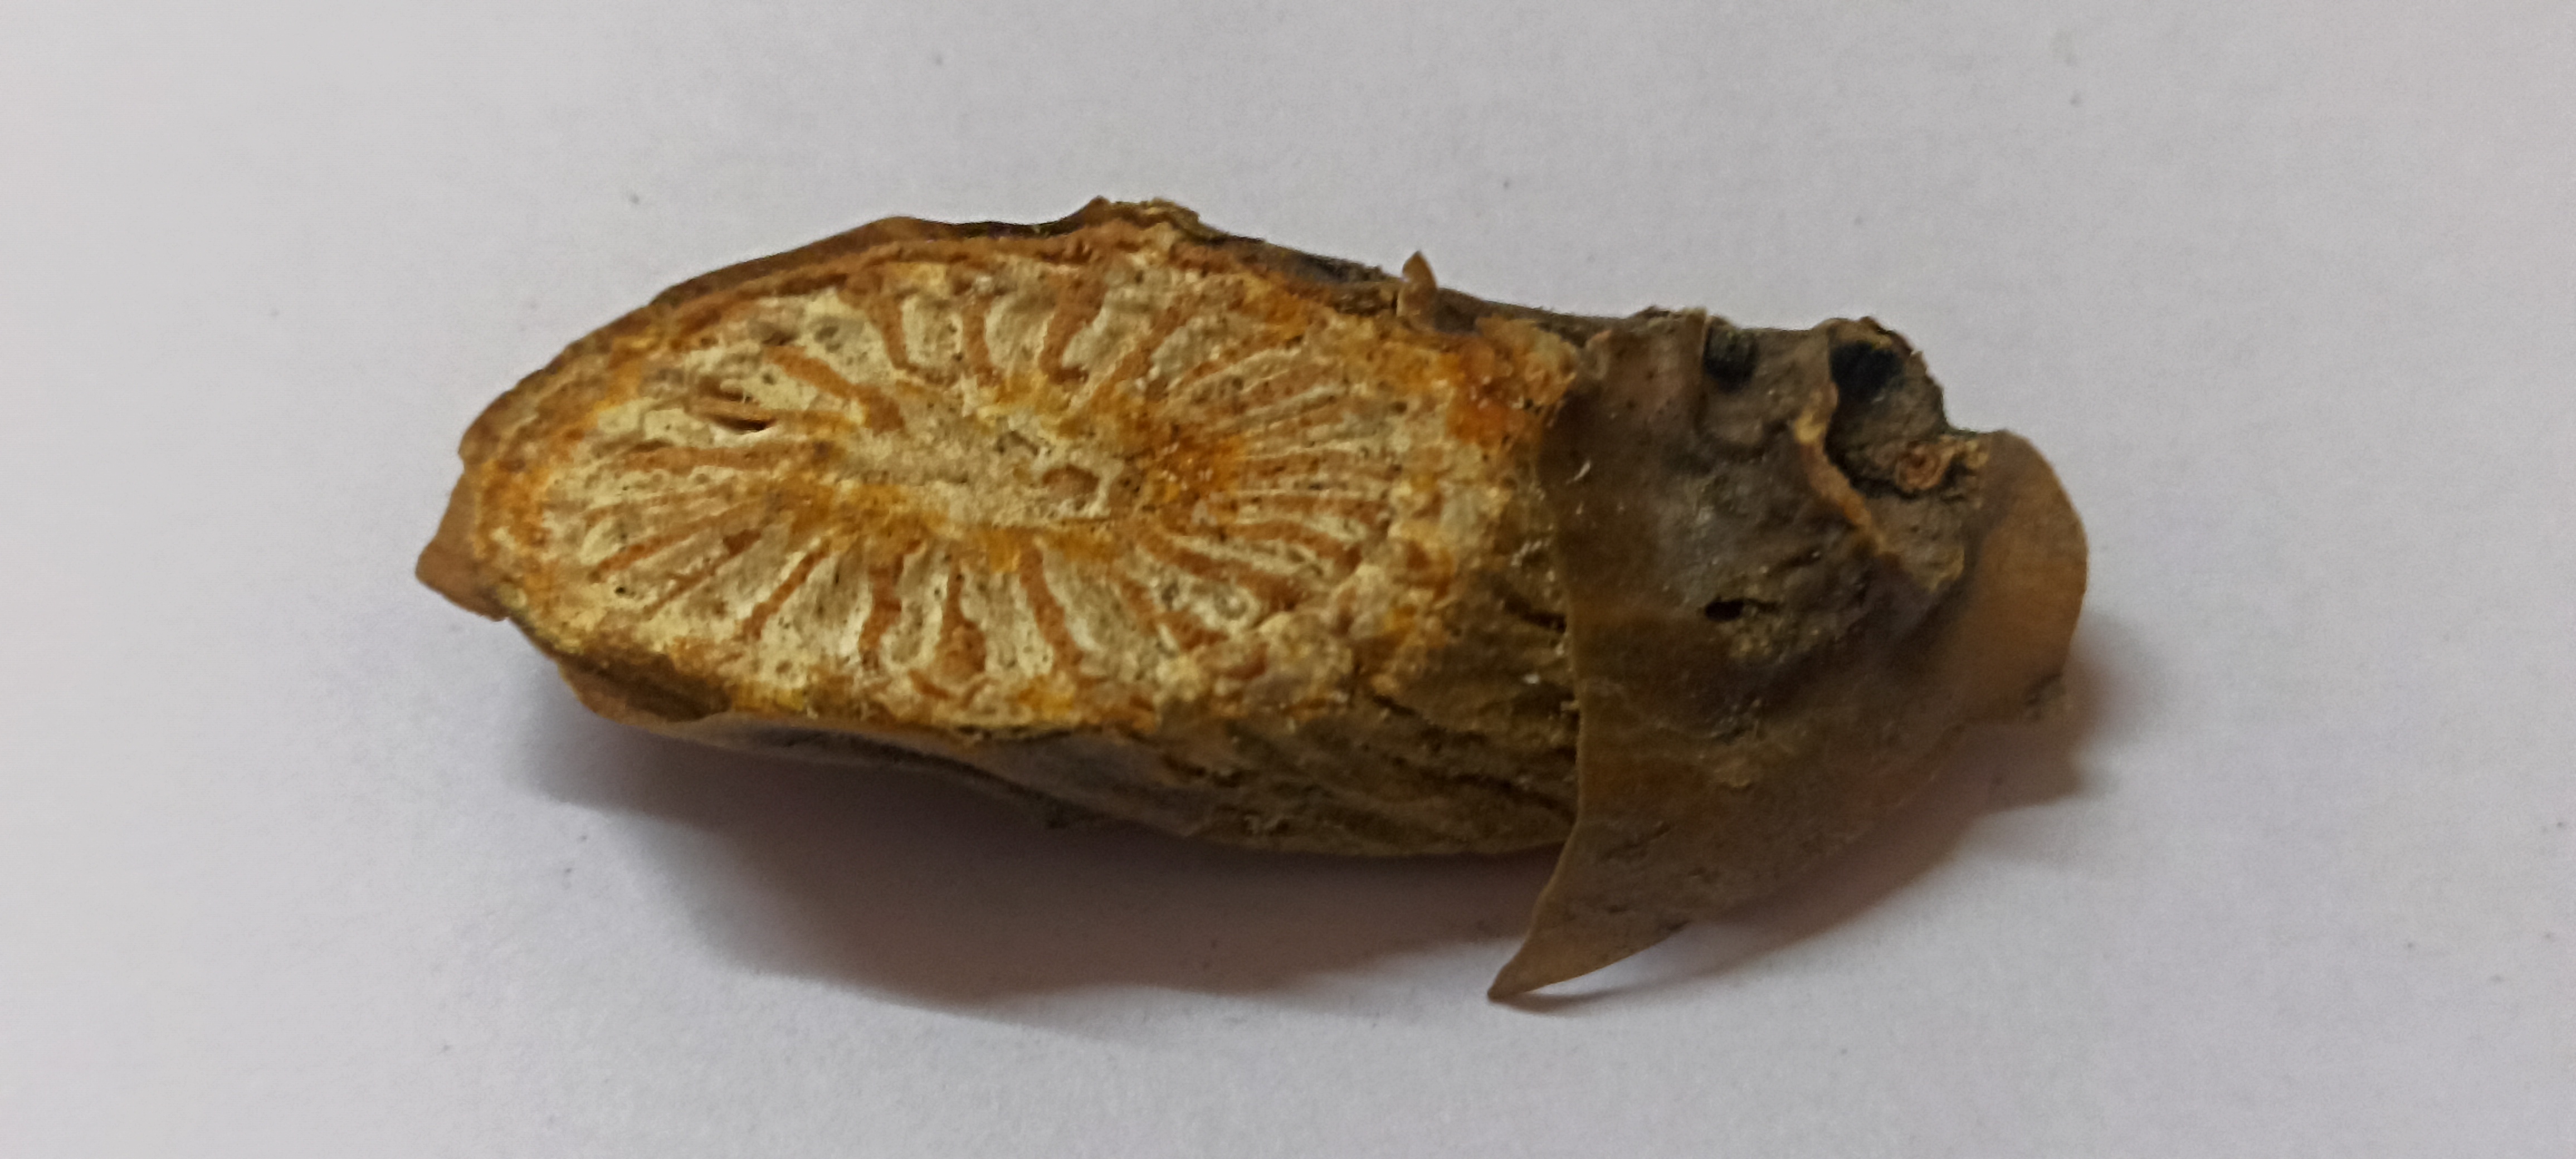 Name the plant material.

gulvel
